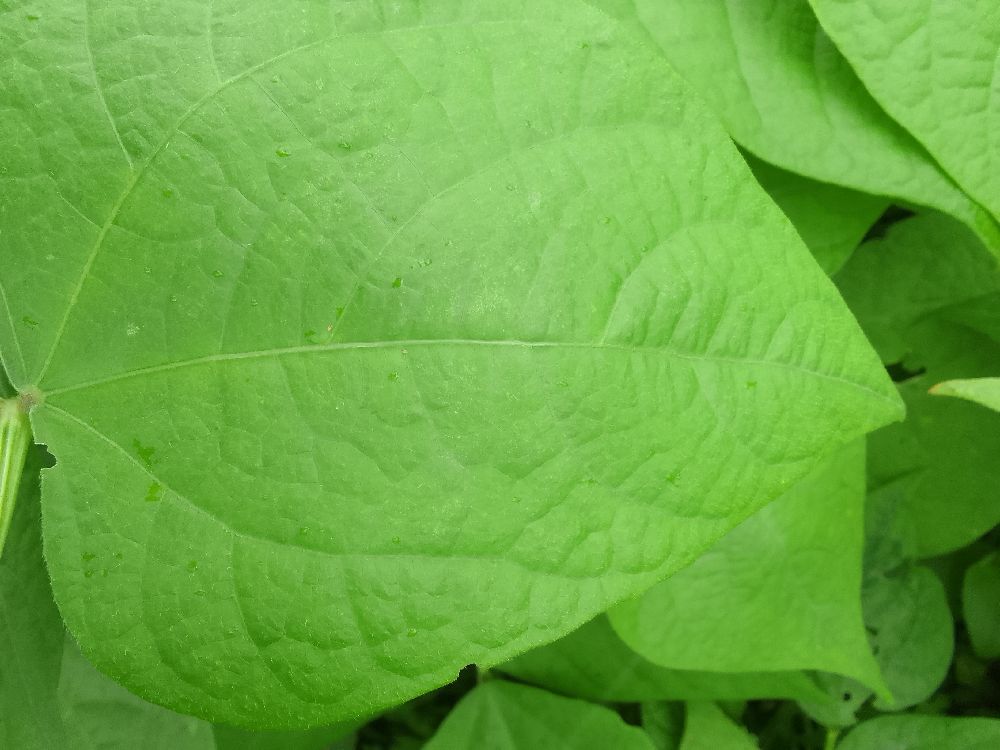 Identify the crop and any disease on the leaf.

common bean, healthy
